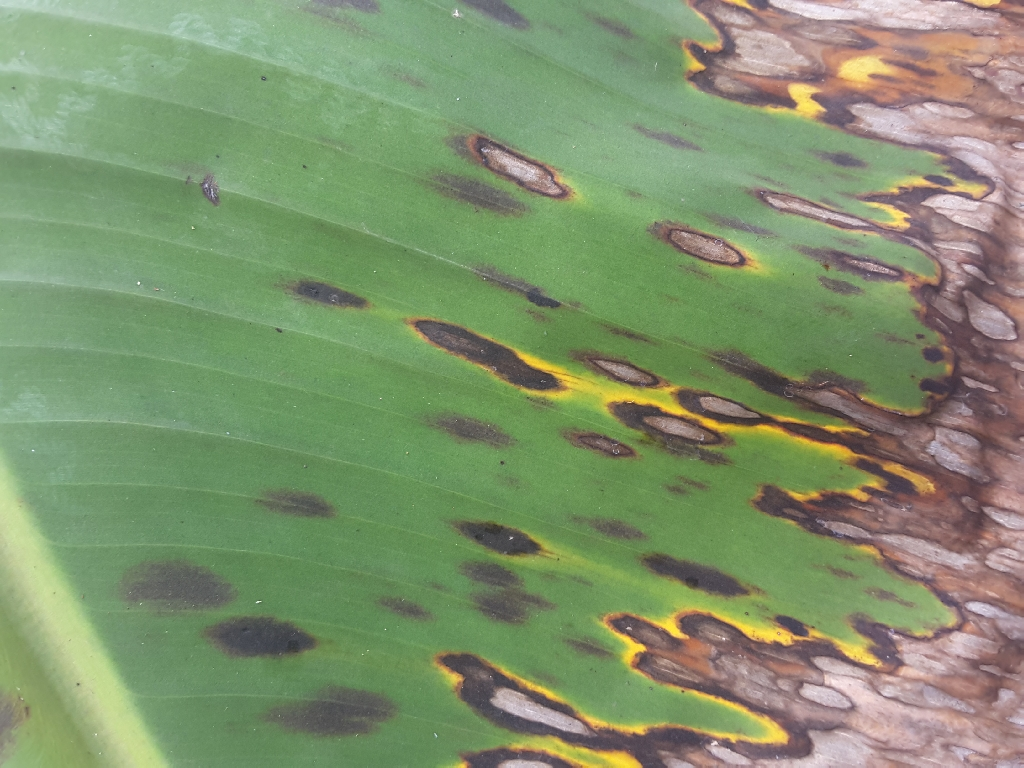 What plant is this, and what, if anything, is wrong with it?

banana, black sigatoka
